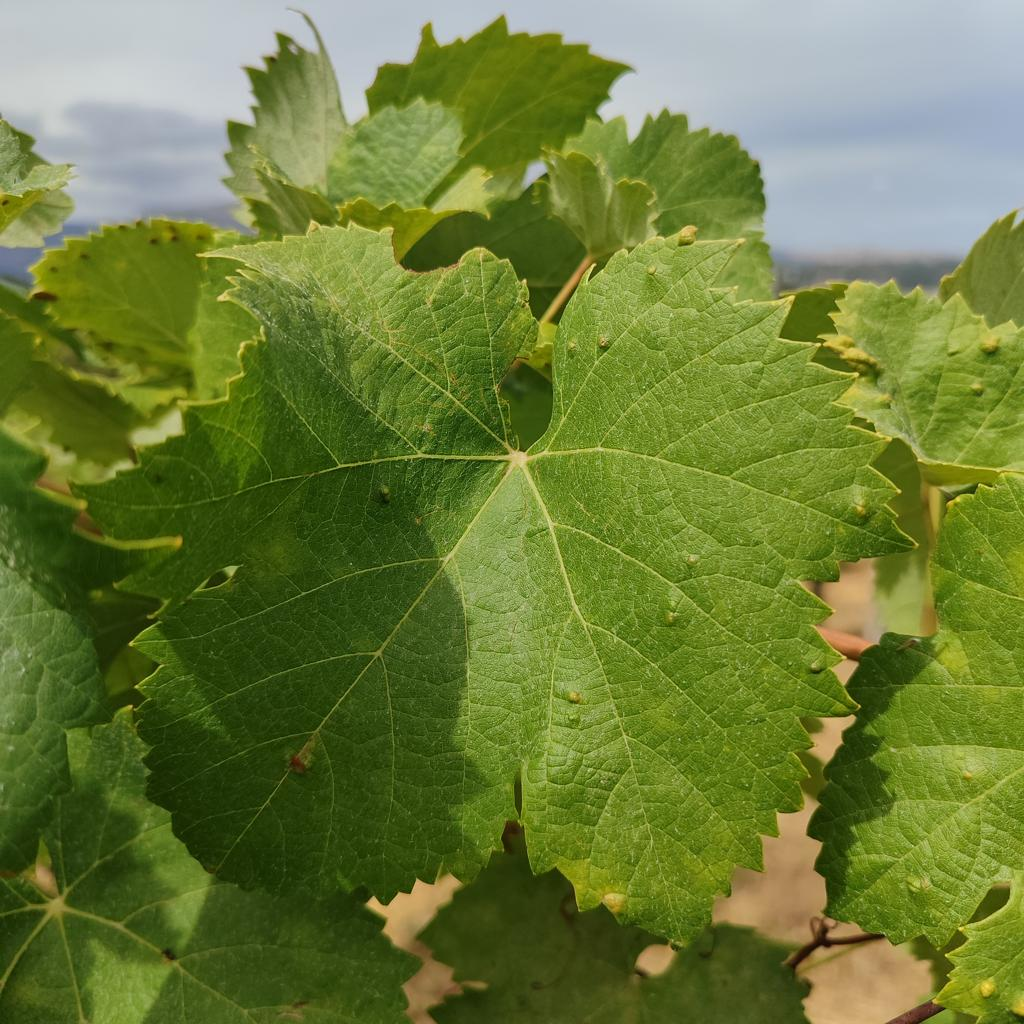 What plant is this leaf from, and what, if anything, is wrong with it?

grapevine, erineum mite
